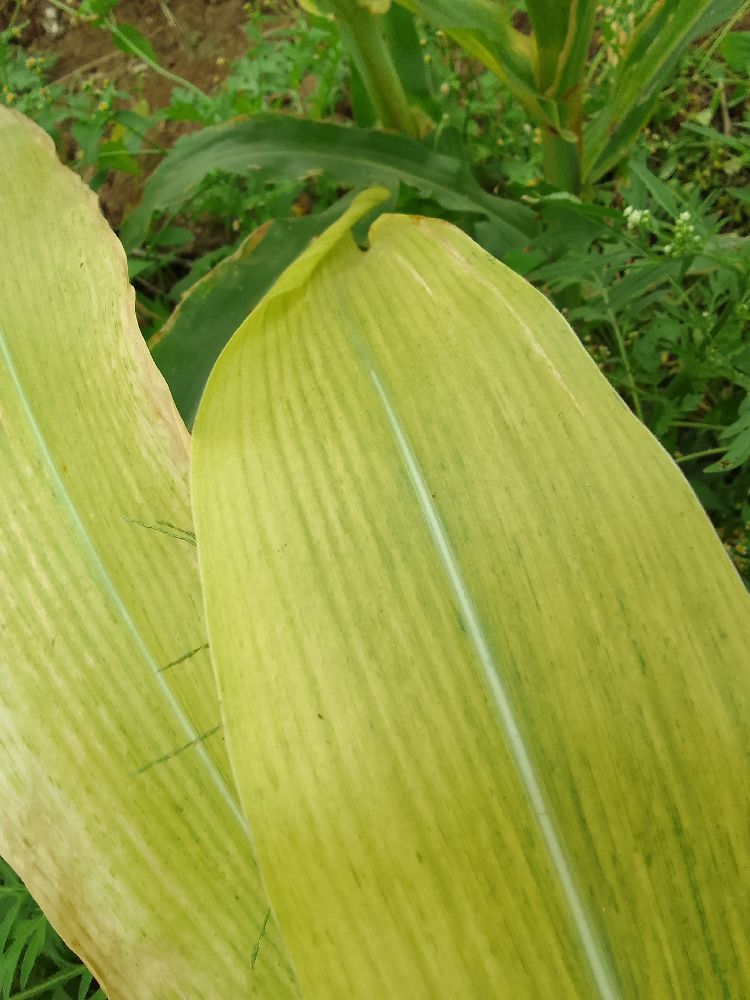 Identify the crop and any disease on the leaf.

maize, maize lethal necrosis
